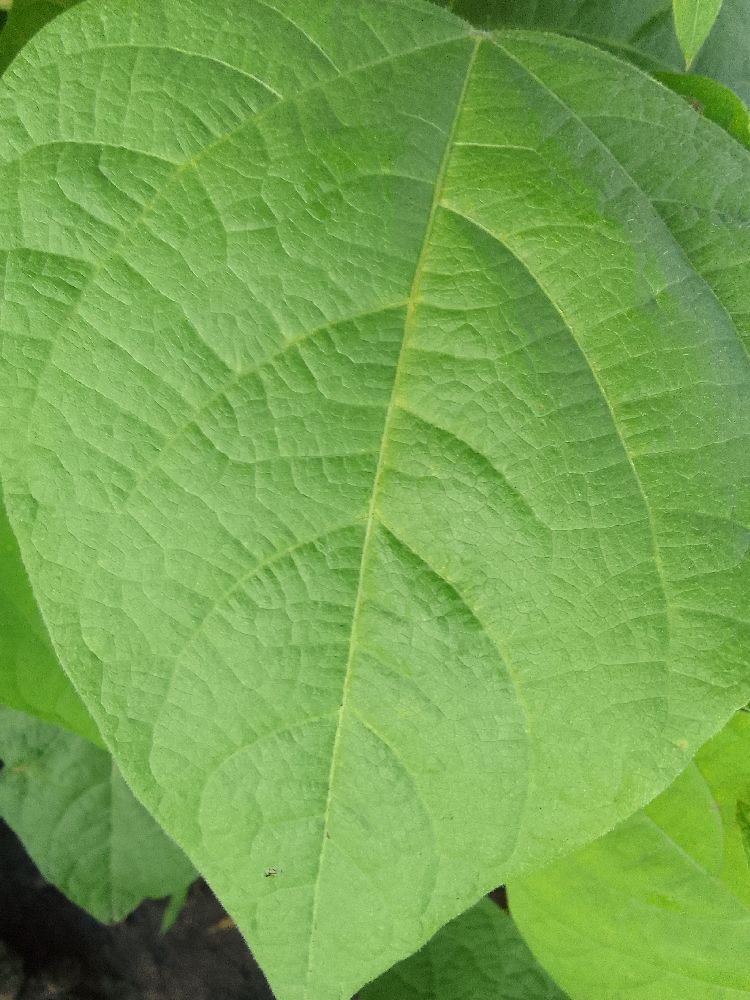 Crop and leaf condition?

common bean, healthy
